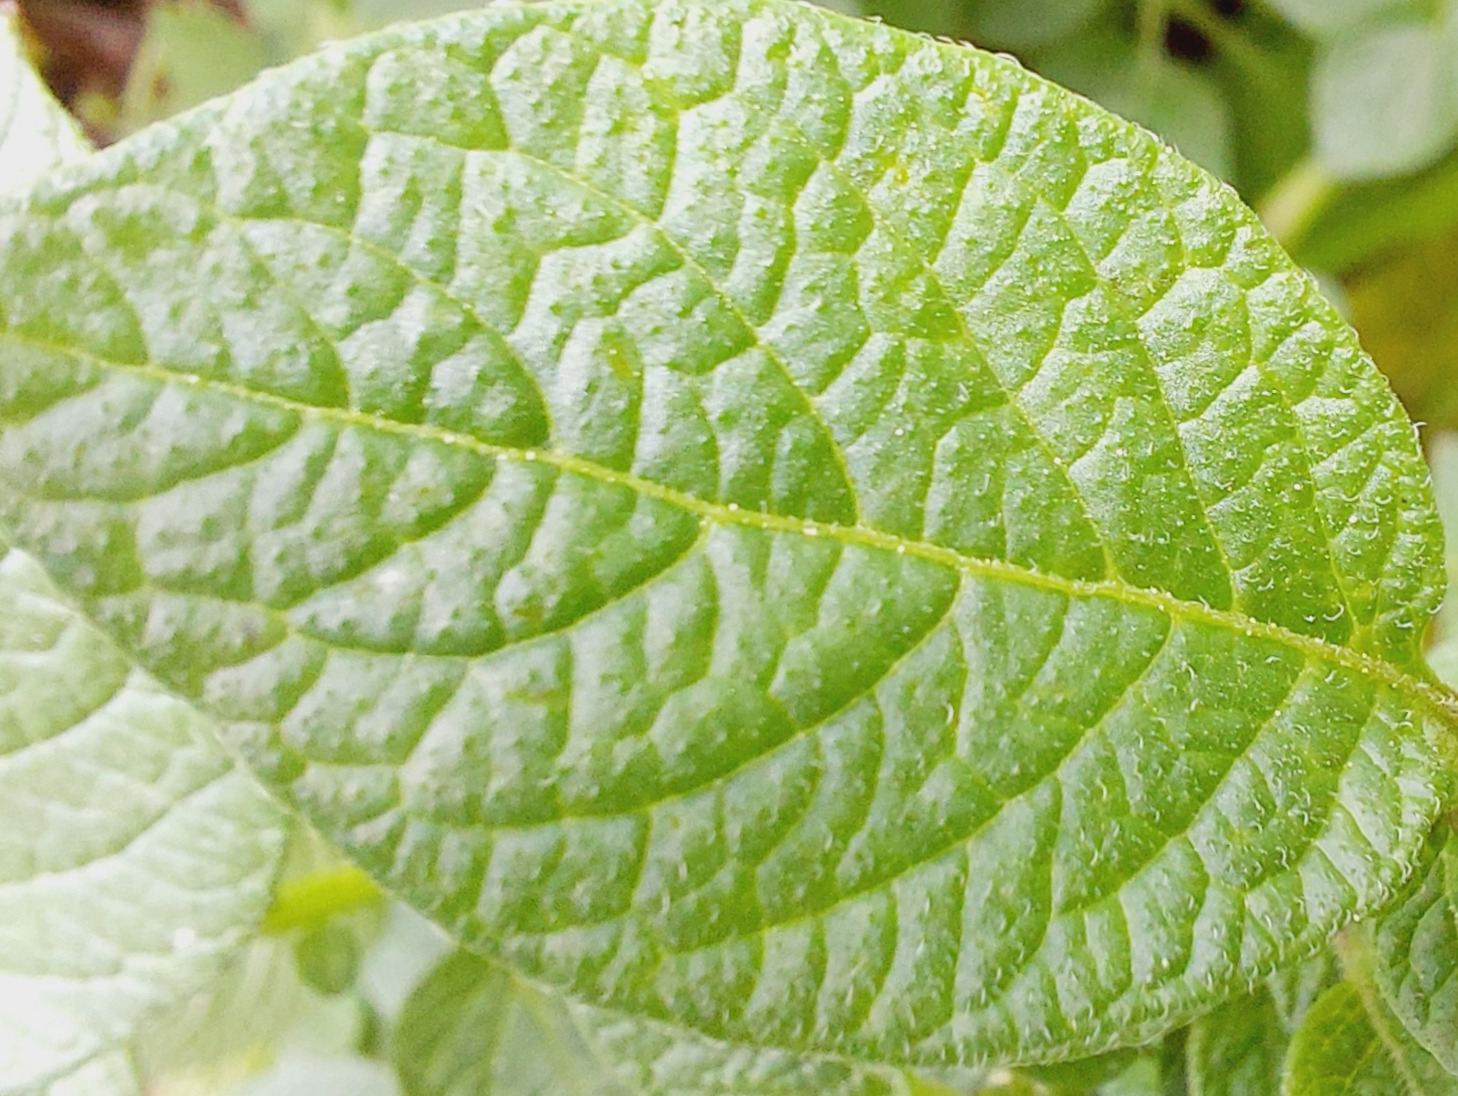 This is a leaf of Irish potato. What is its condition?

healthy
